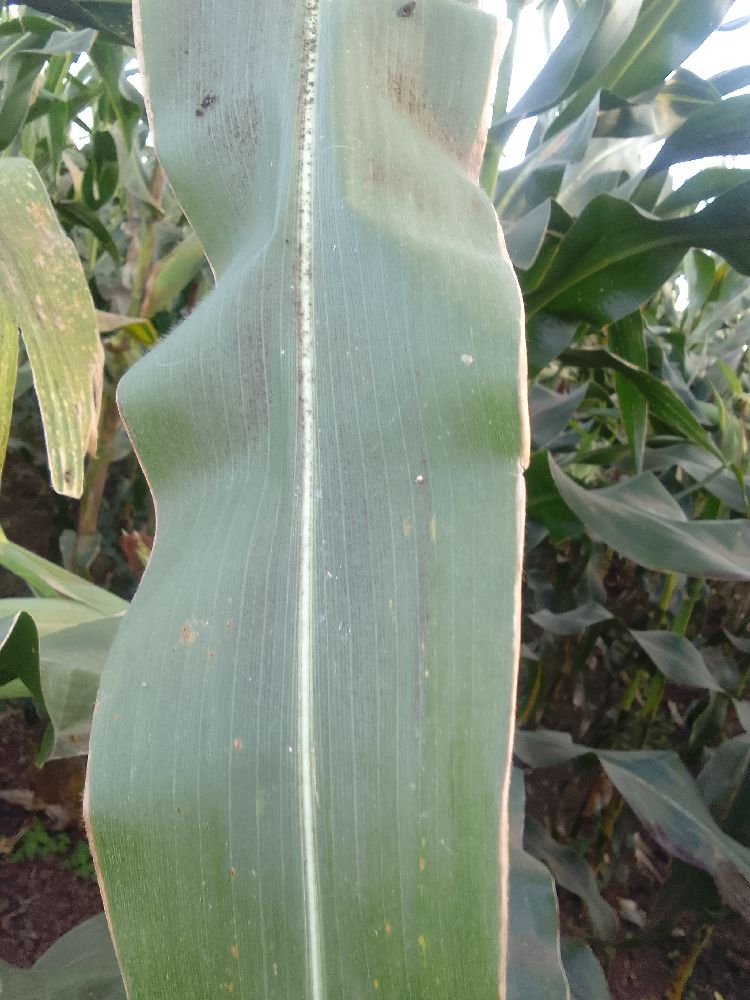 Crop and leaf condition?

maize, healthy
